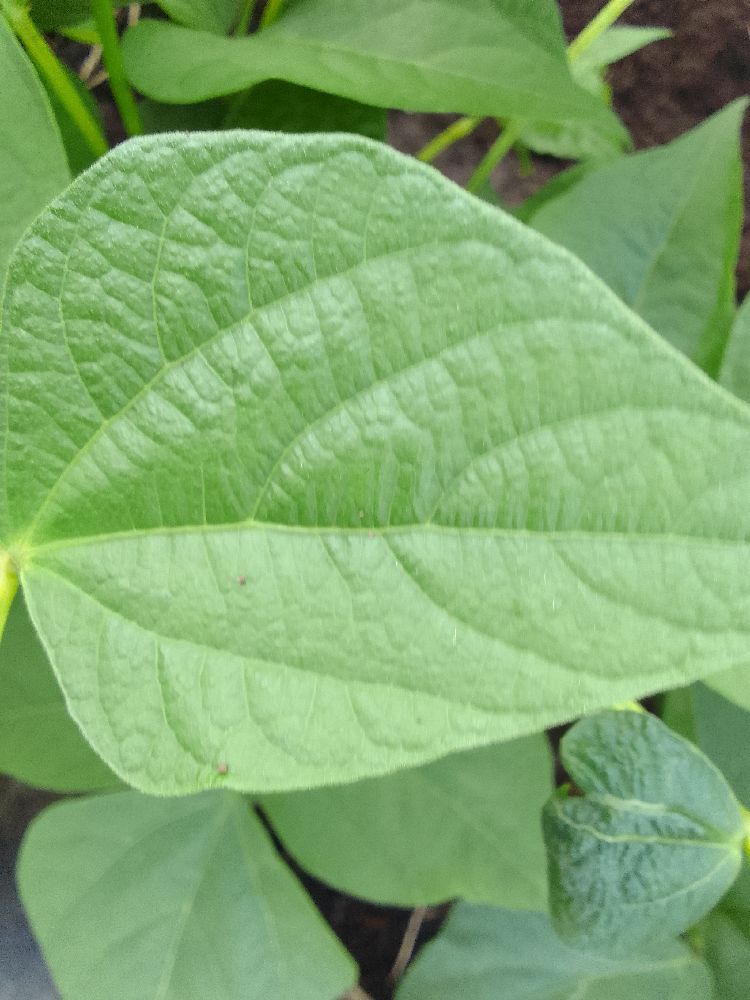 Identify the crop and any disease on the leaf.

common bean, healthy
